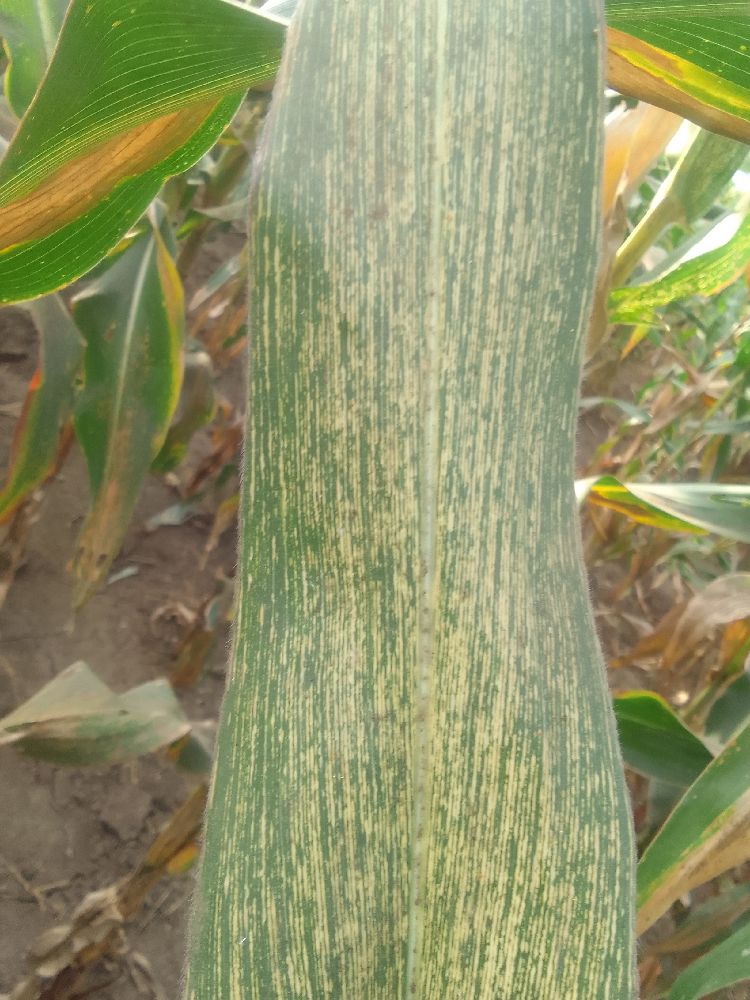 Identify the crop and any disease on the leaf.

maize, maize streak virus
